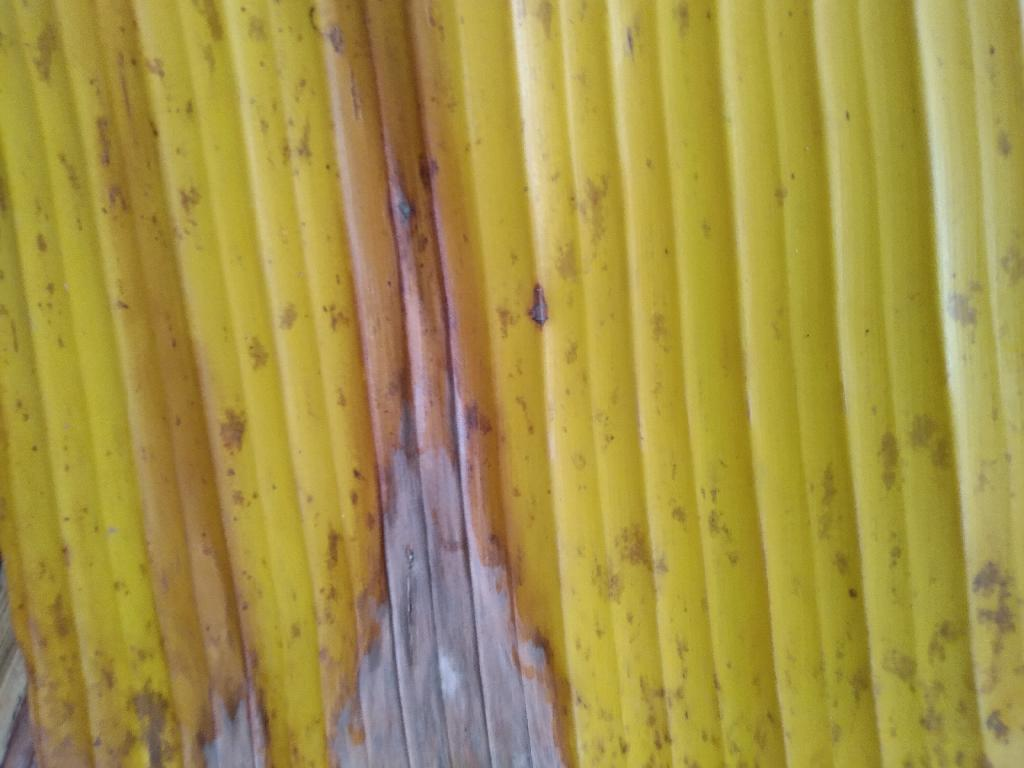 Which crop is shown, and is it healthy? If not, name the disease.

banana, fusarium wilt race 1
